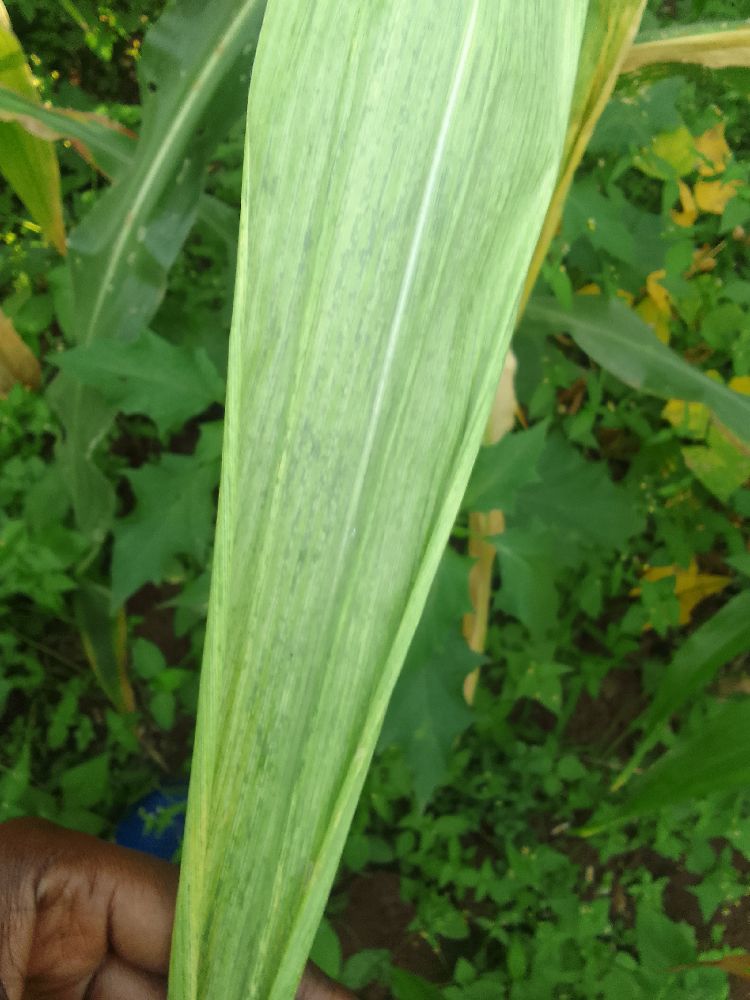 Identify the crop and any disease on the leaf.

maize, maize lethal necrosis
